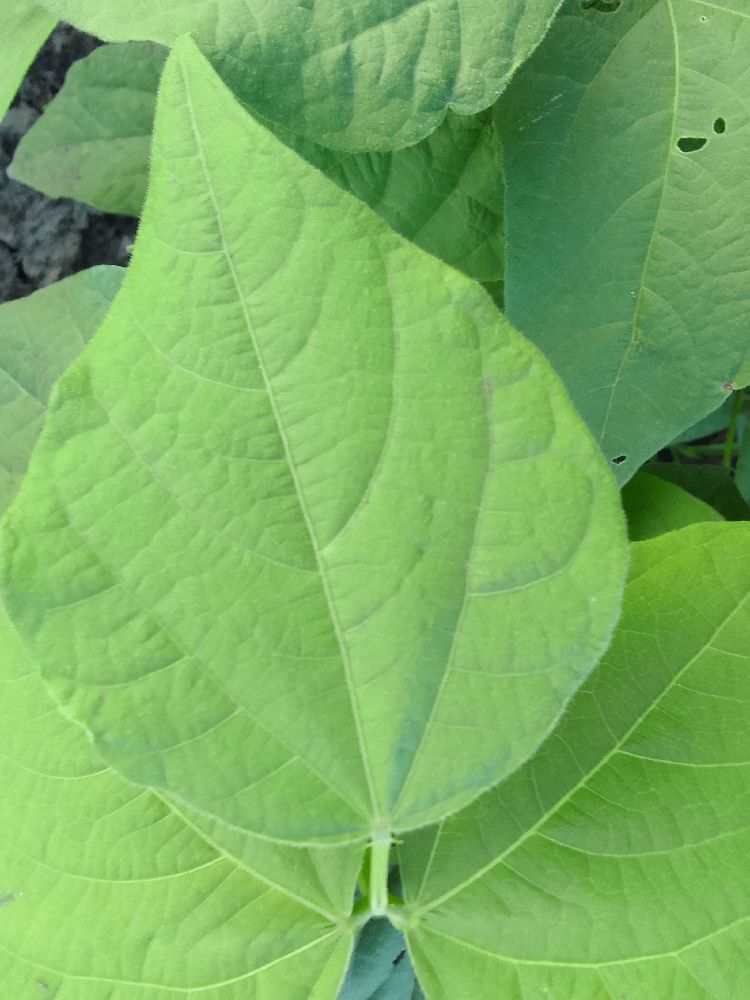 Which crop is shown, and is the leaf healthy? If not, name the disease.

common bean, healthy
